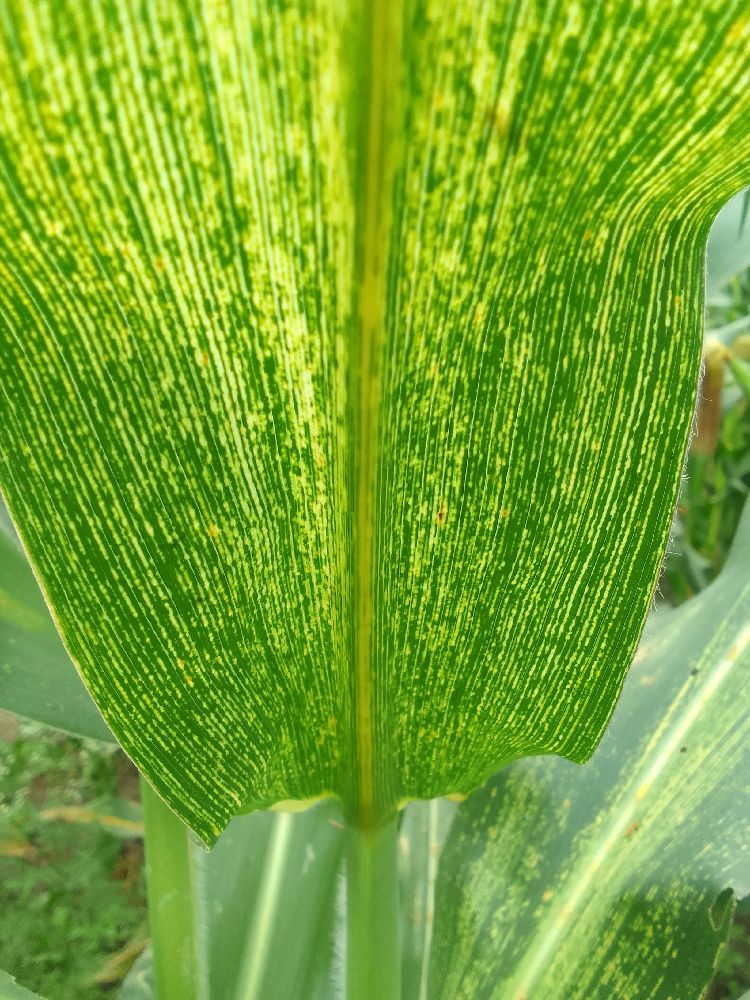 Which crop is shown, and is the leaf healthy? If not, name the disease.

maize, maize streak virus
